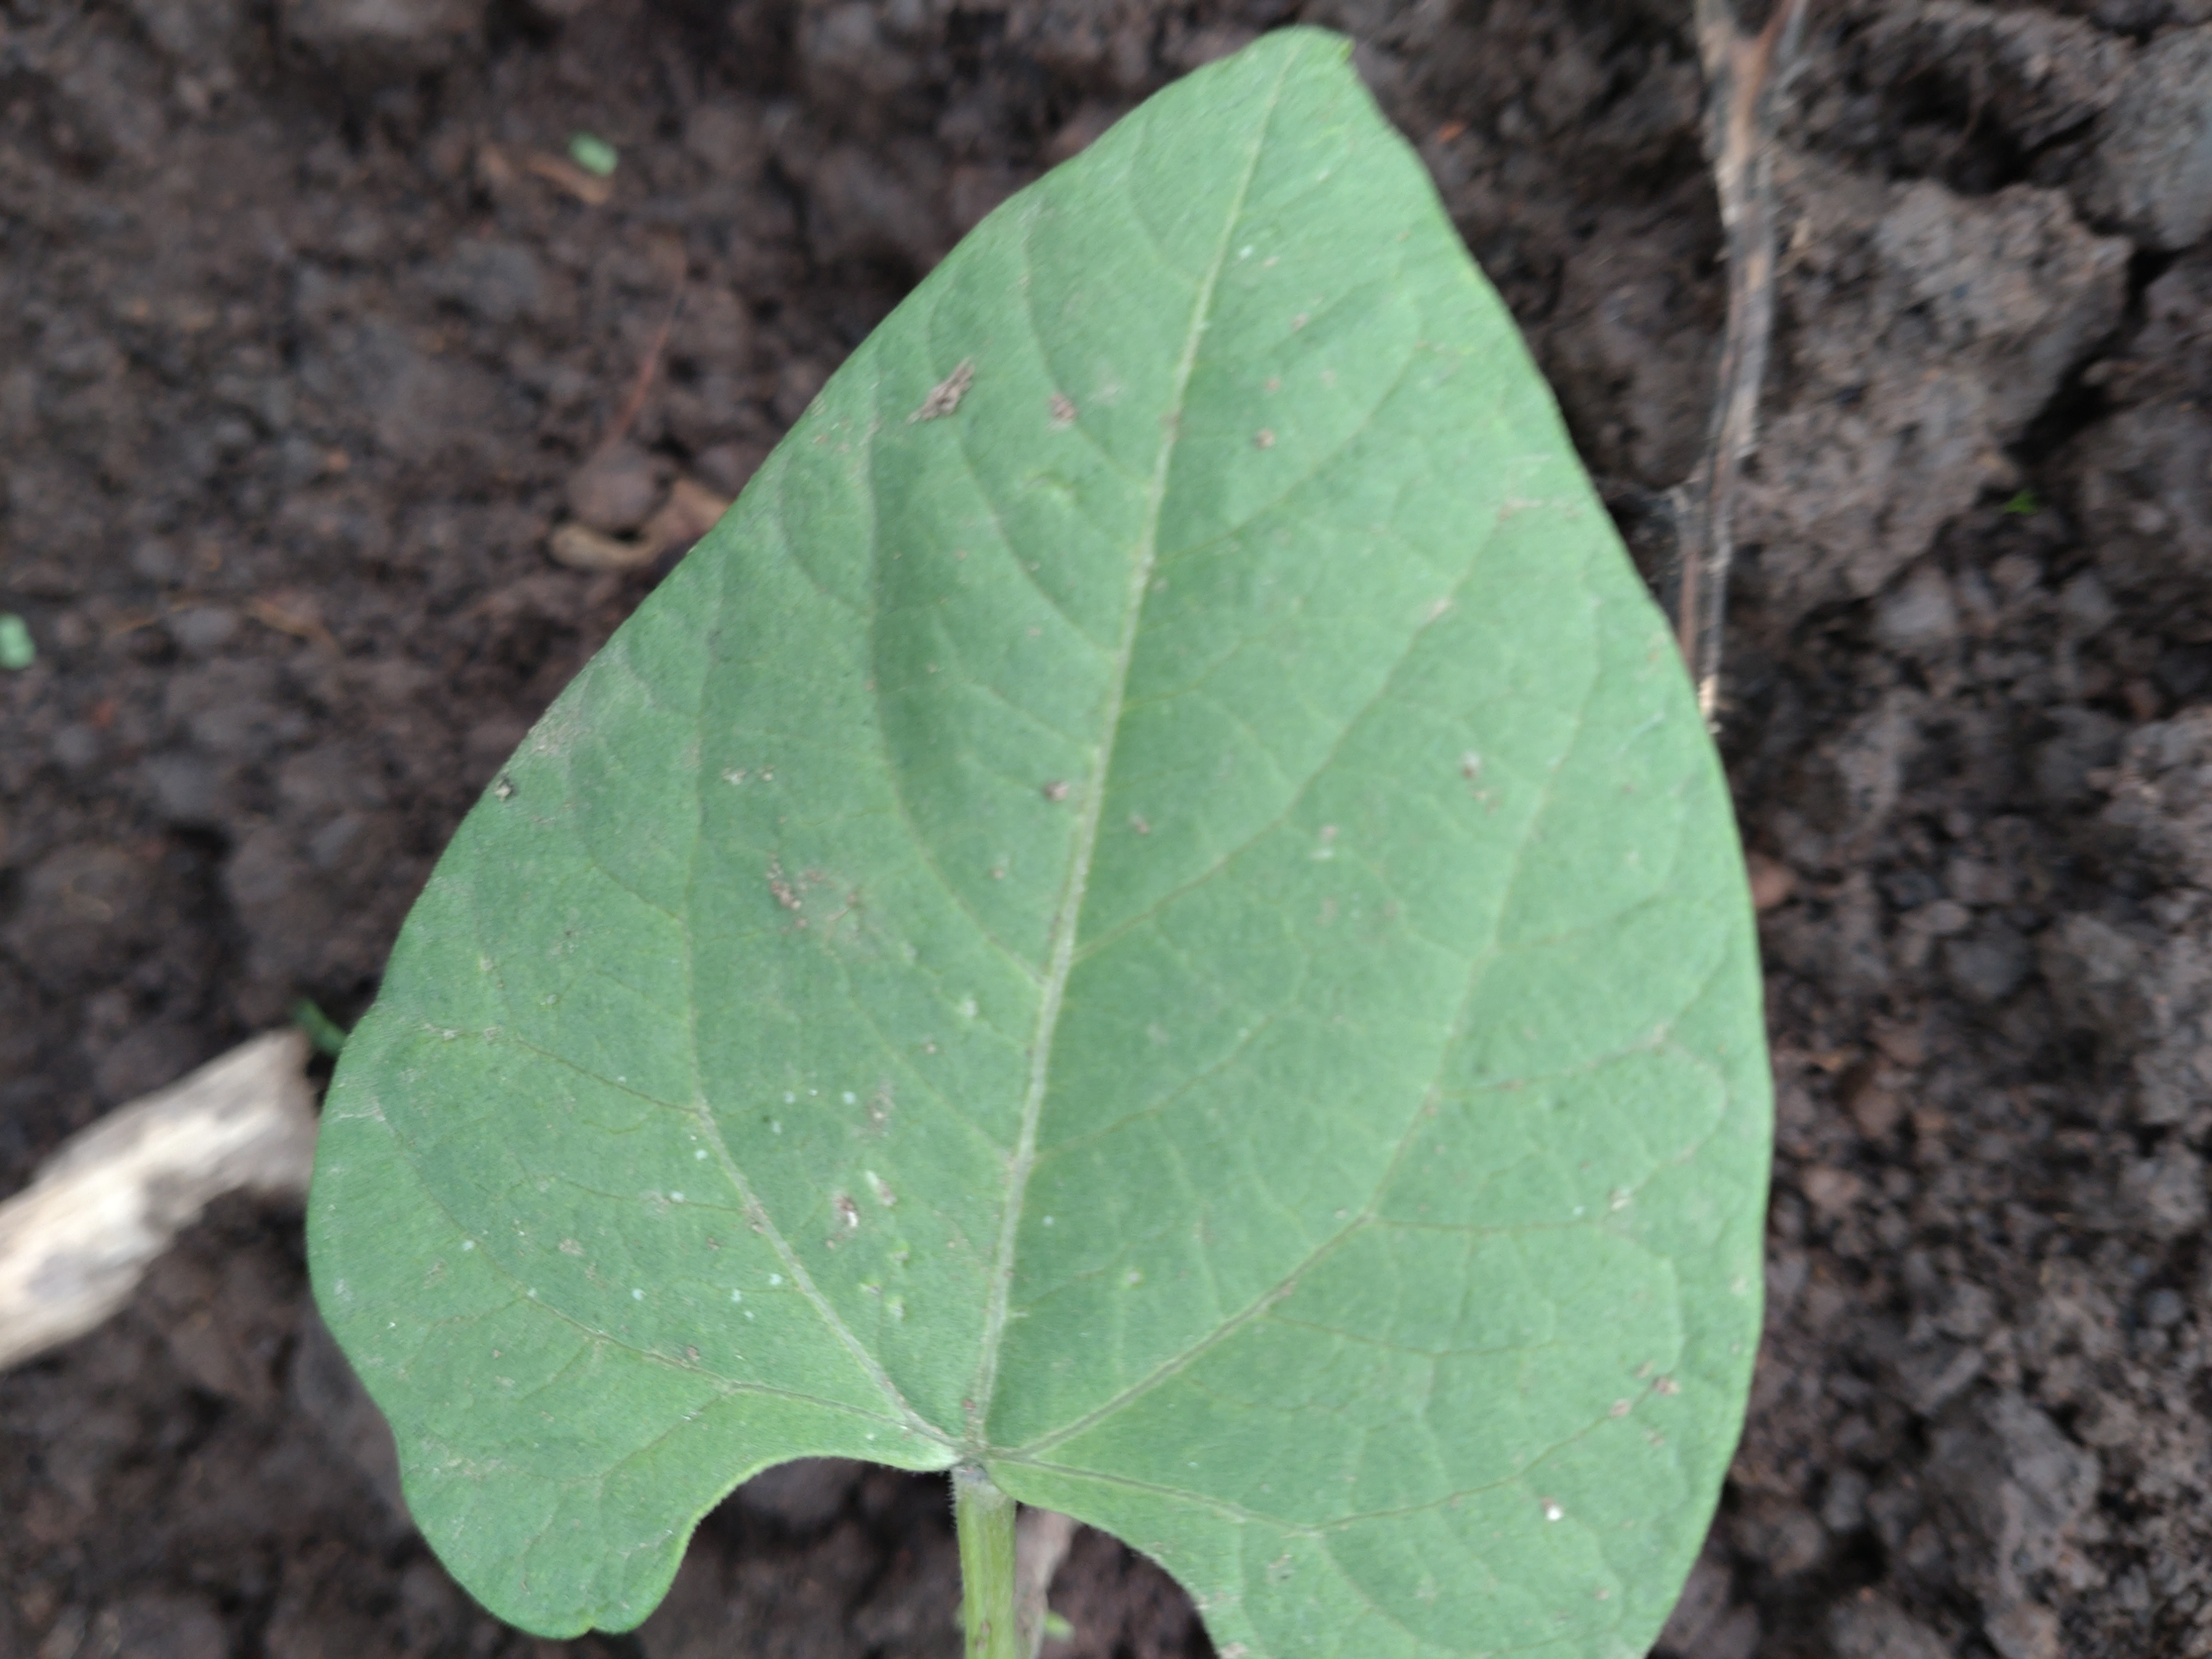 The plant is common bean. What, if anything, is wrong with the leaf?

healthy
